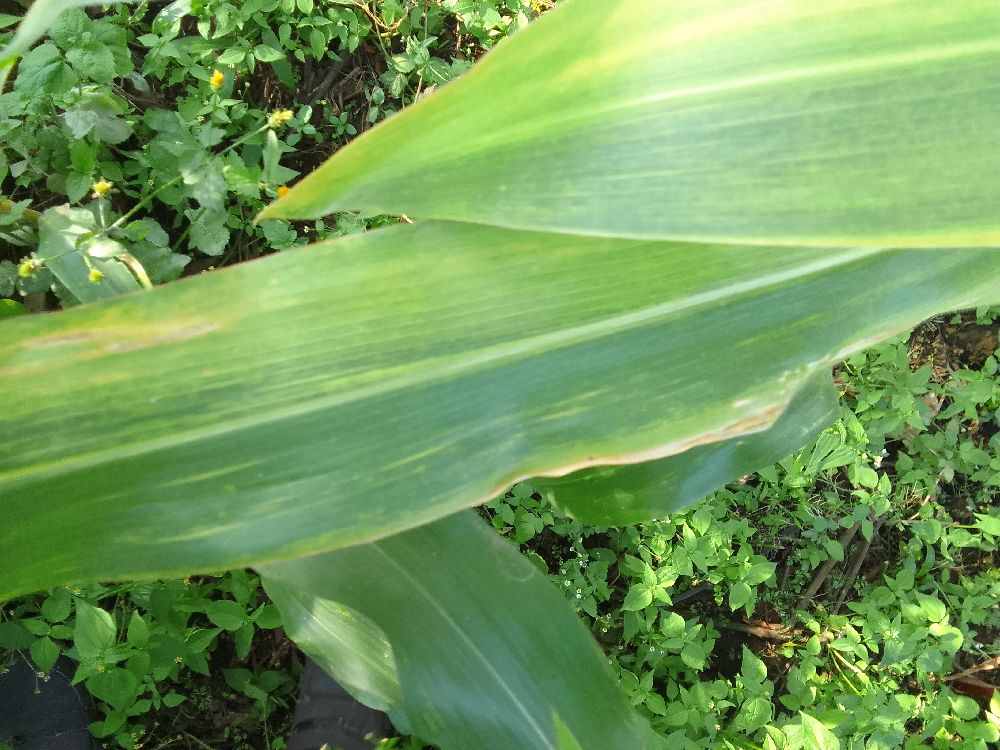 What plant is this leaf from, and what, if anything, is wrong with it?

maize, maize lethal necrosis
